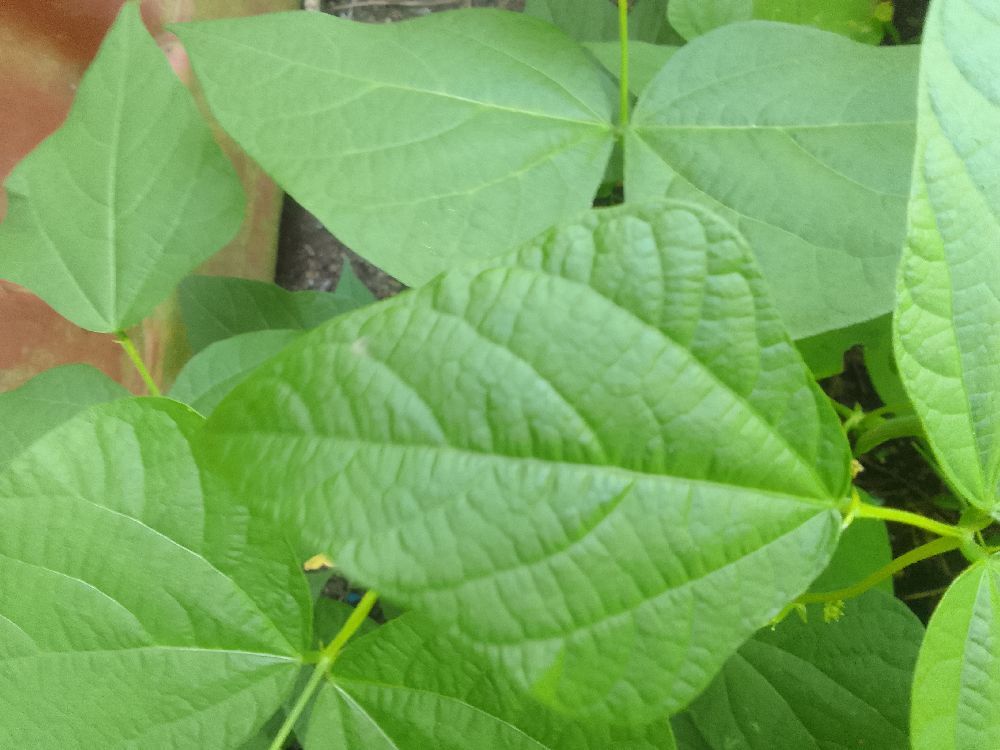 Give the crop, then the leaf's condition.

common bean, healthy
